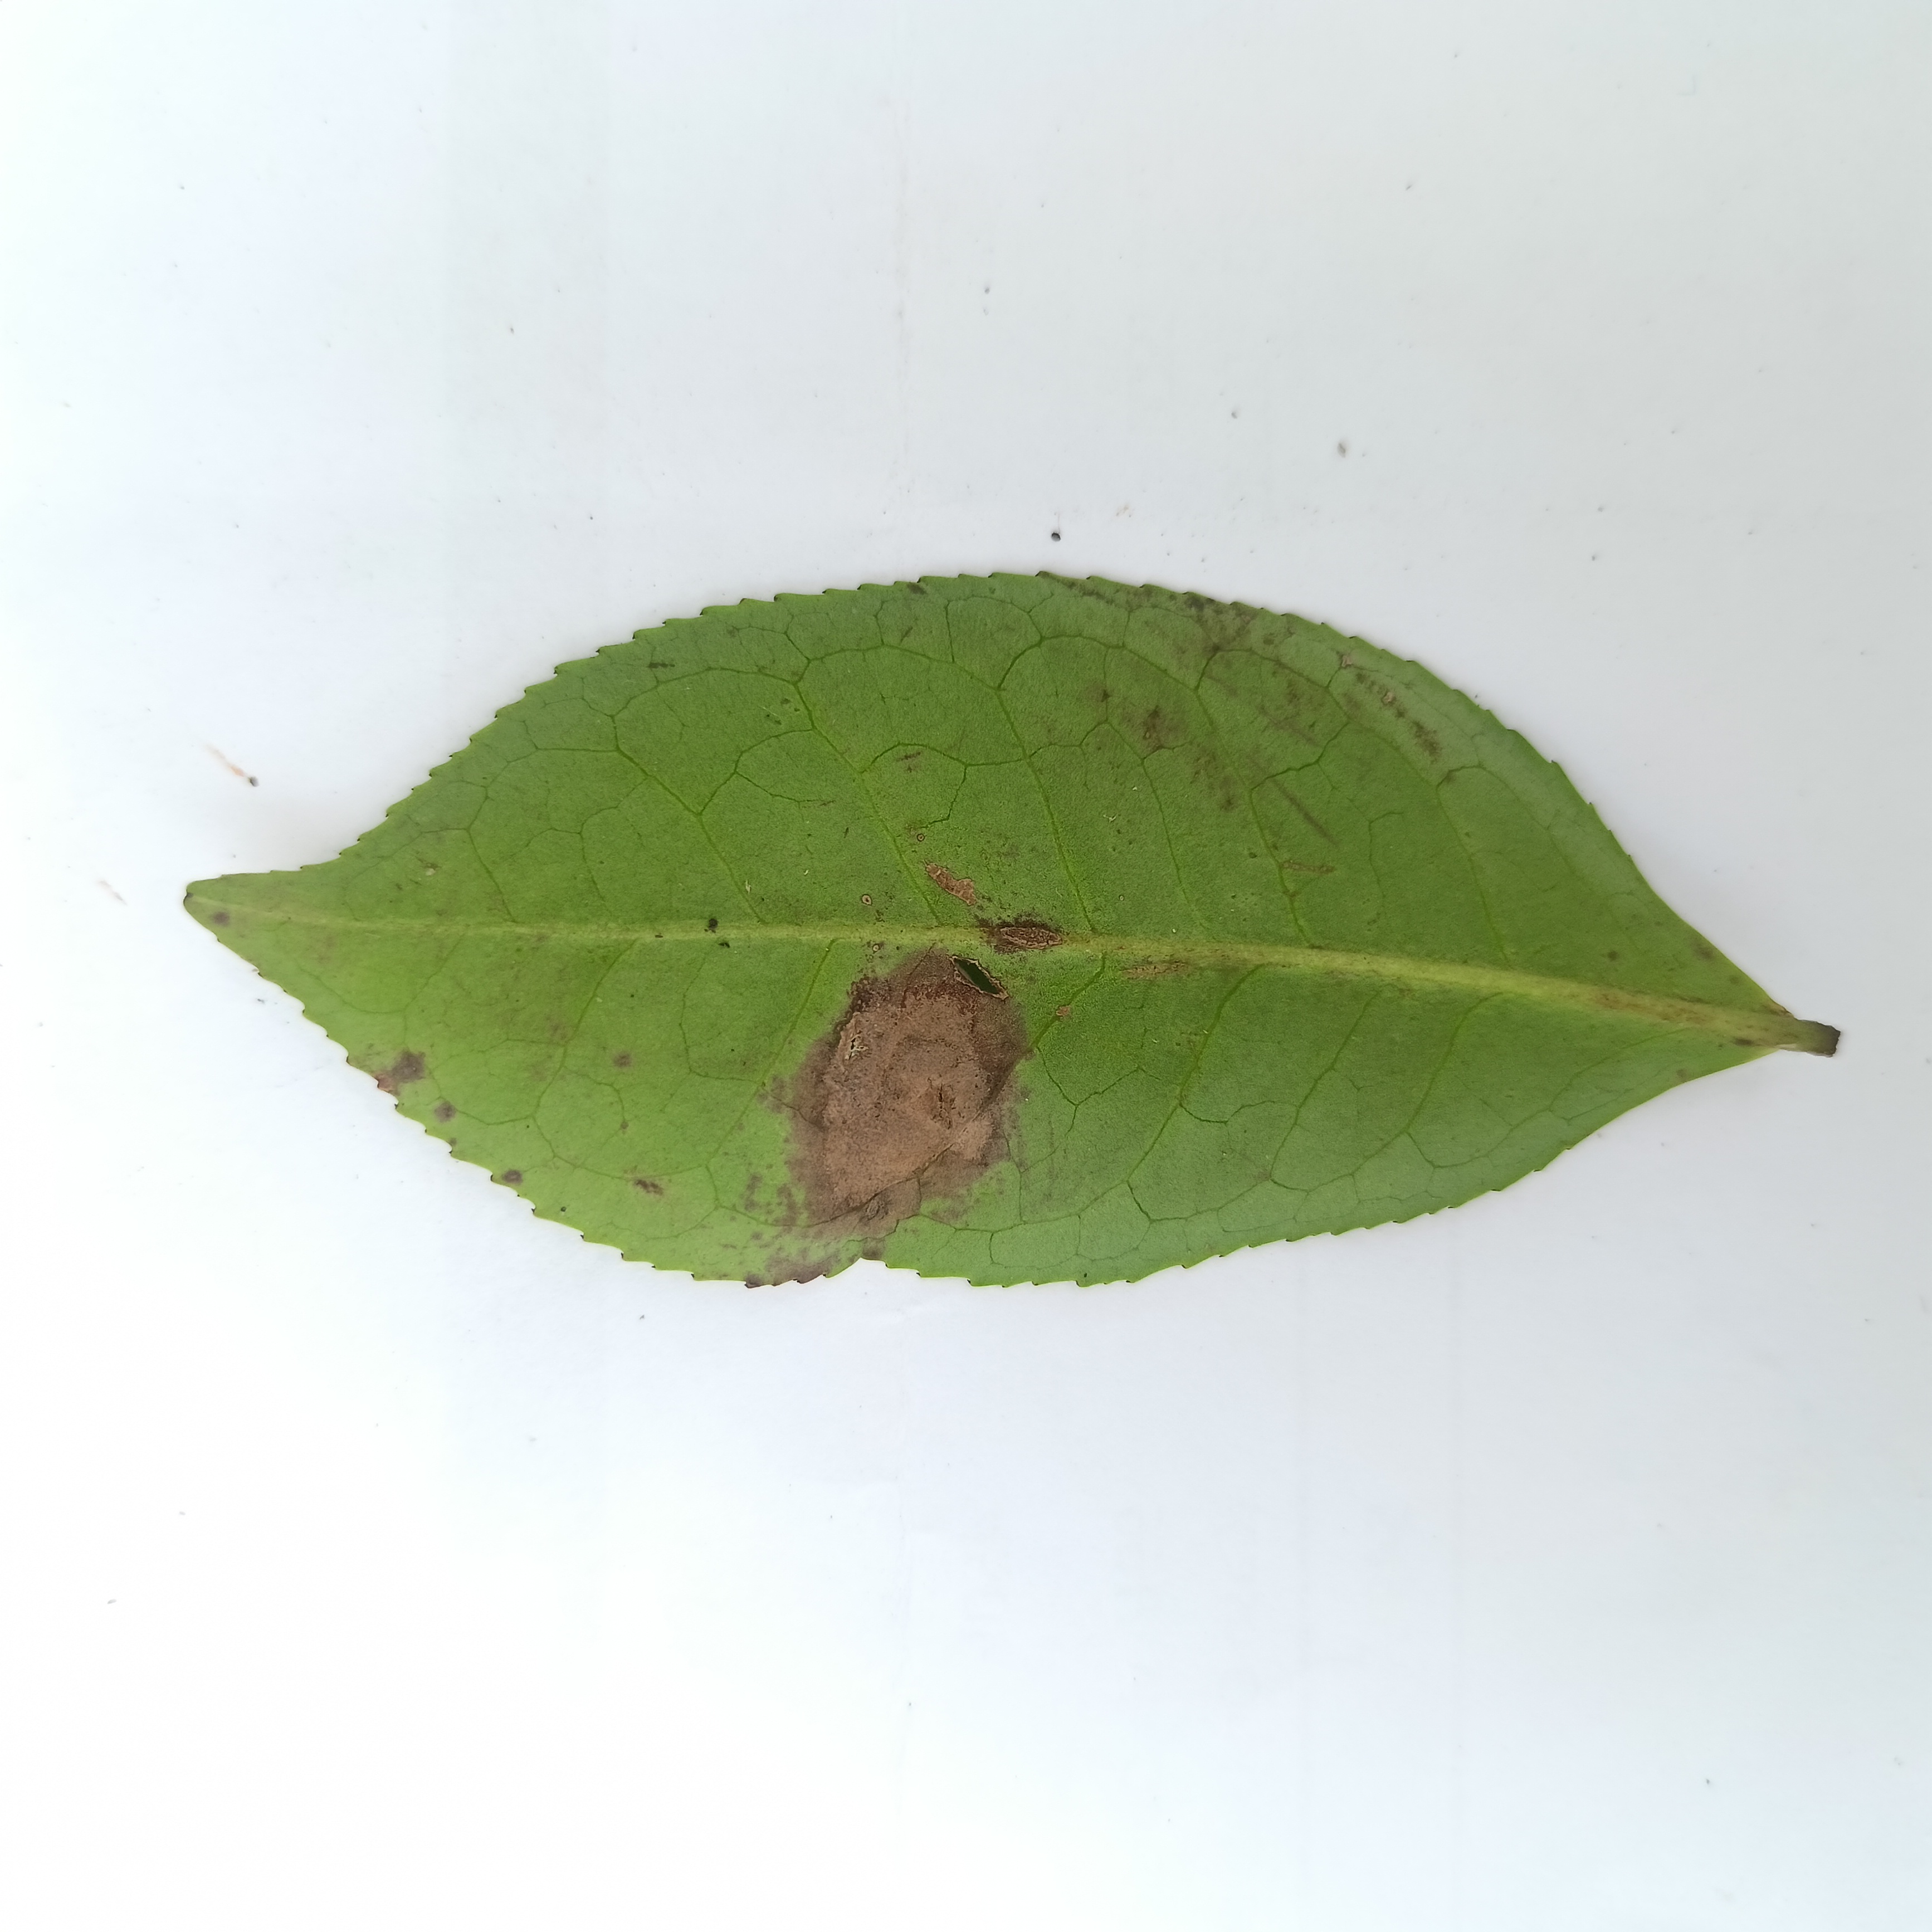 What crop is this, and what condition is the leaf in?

tea, brown blight
